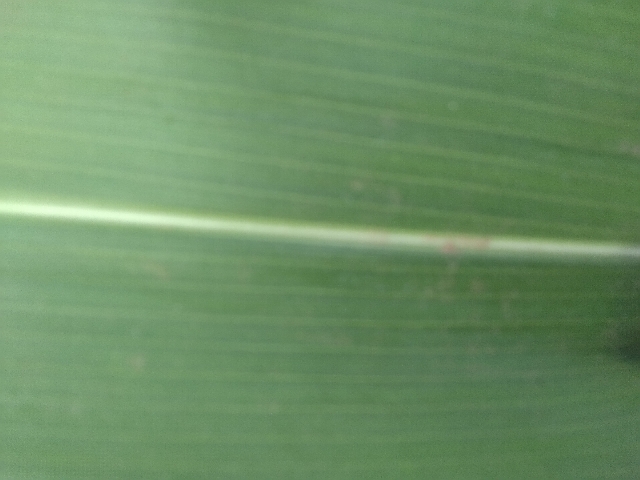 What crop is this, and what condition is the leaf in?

maize, healthy
